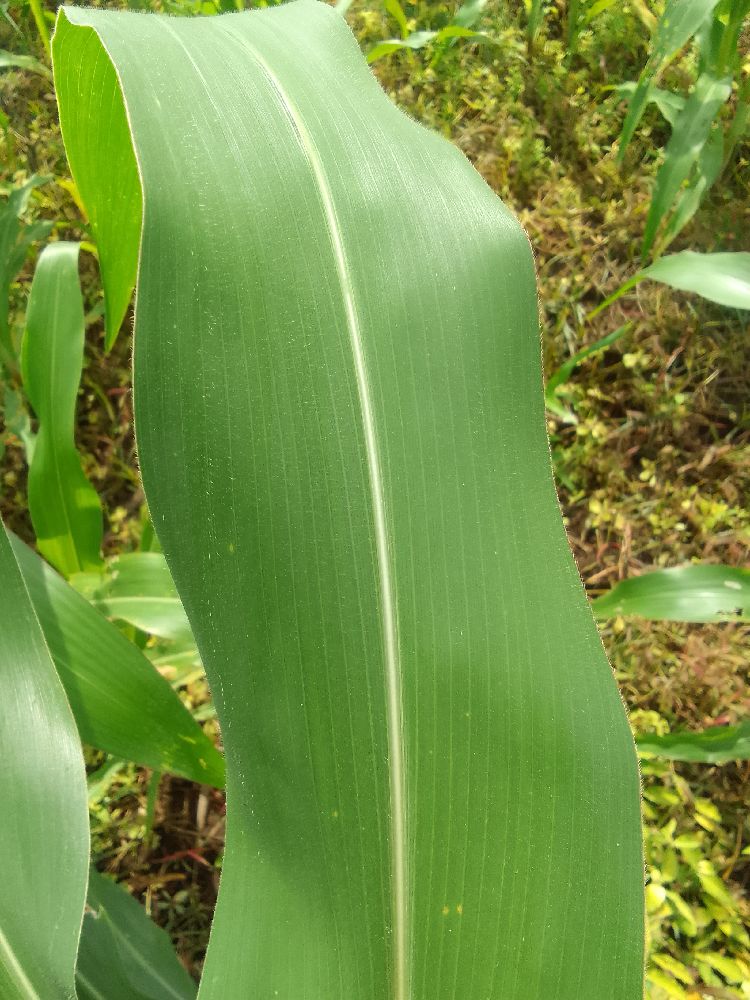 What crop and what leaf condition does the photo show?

maize, healthy
